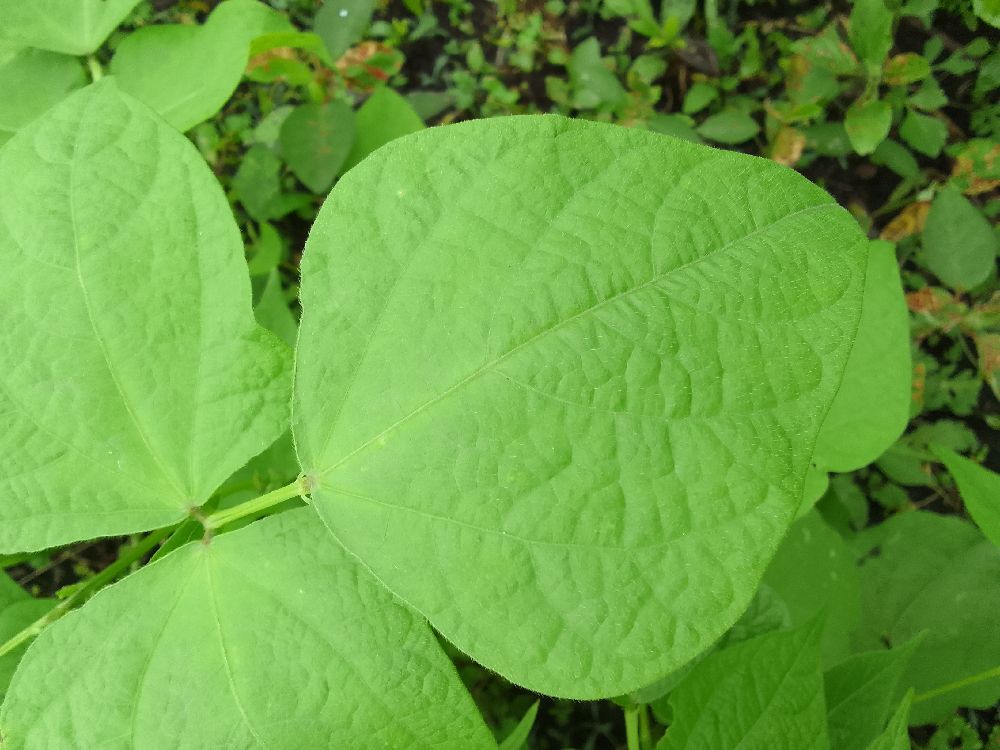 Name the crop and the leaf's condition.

common bean, healthy
